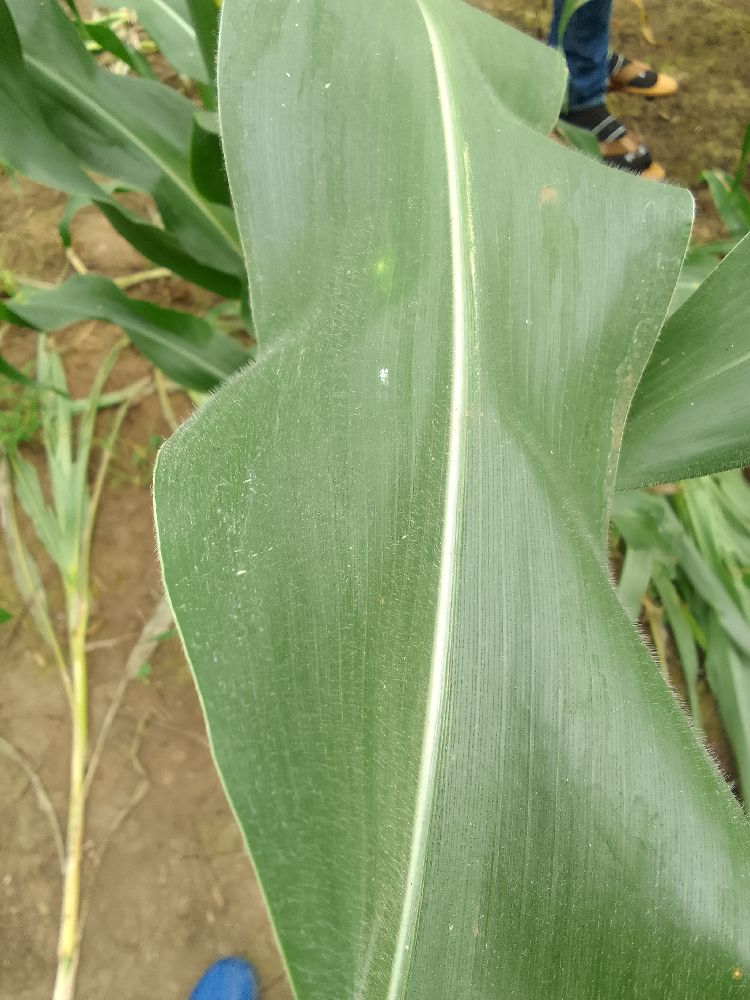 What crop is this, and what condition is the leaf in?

maize, healthy
